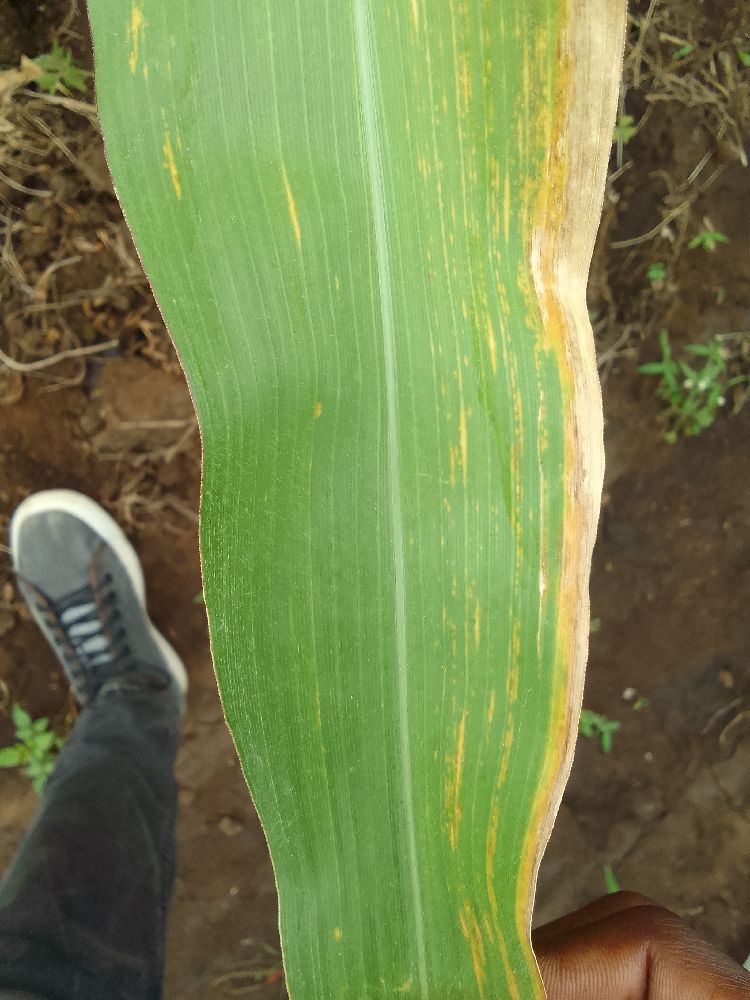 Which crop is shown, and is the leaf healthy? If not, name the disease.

maize, maize lethal necrosis
